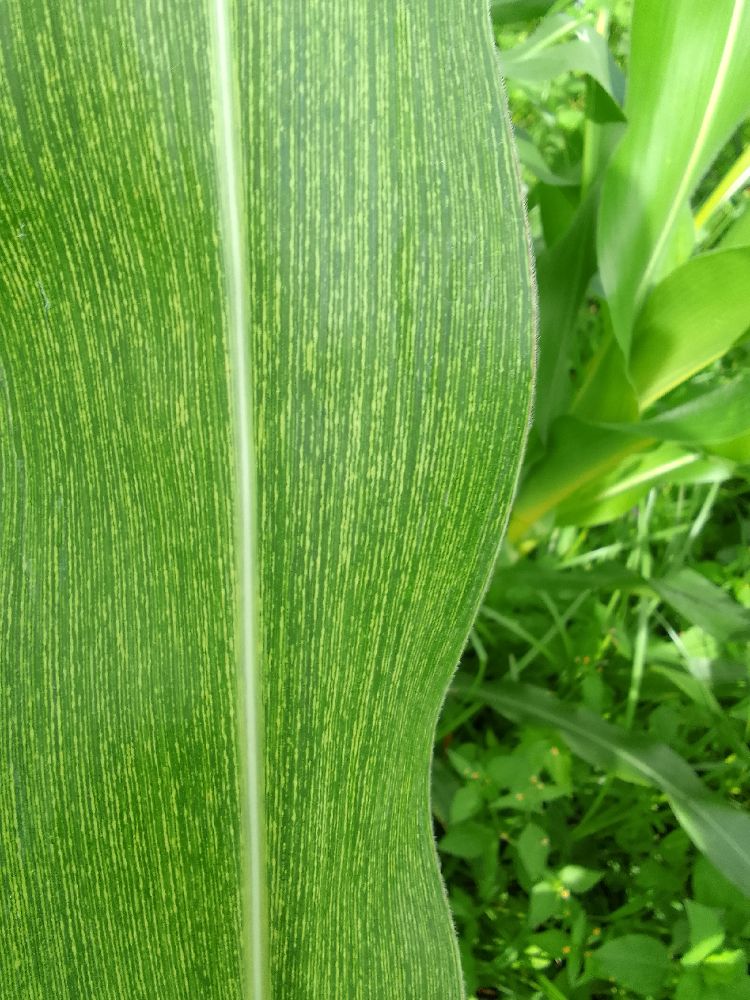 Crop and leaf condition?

maize, maize streak virus
